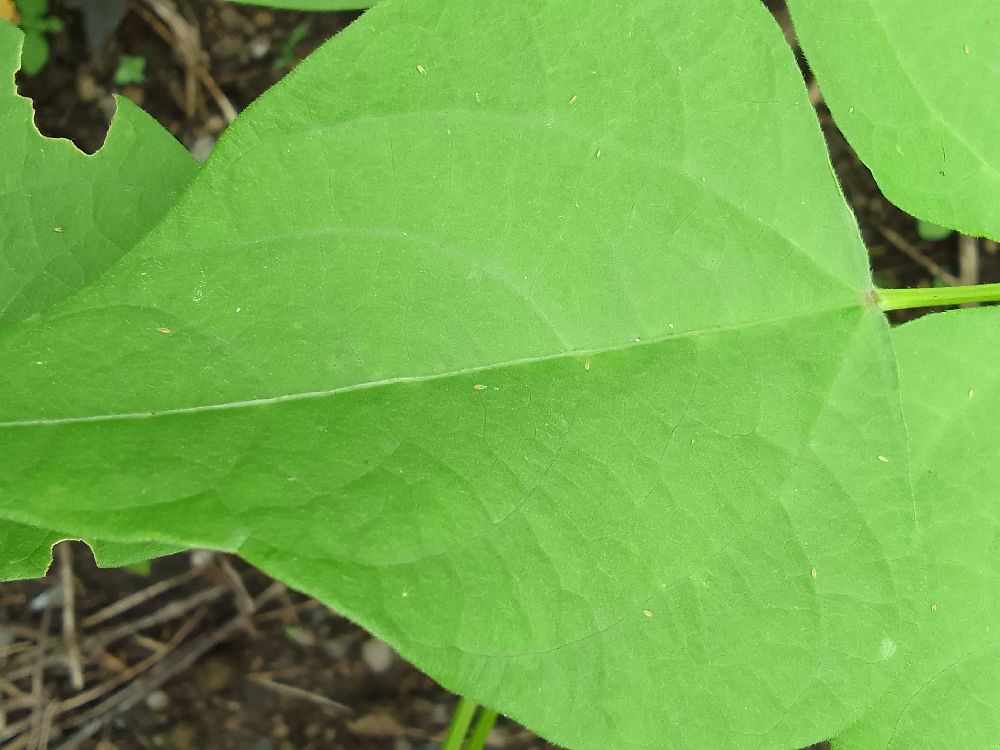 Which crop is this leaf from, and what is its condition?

common bean, healthy
